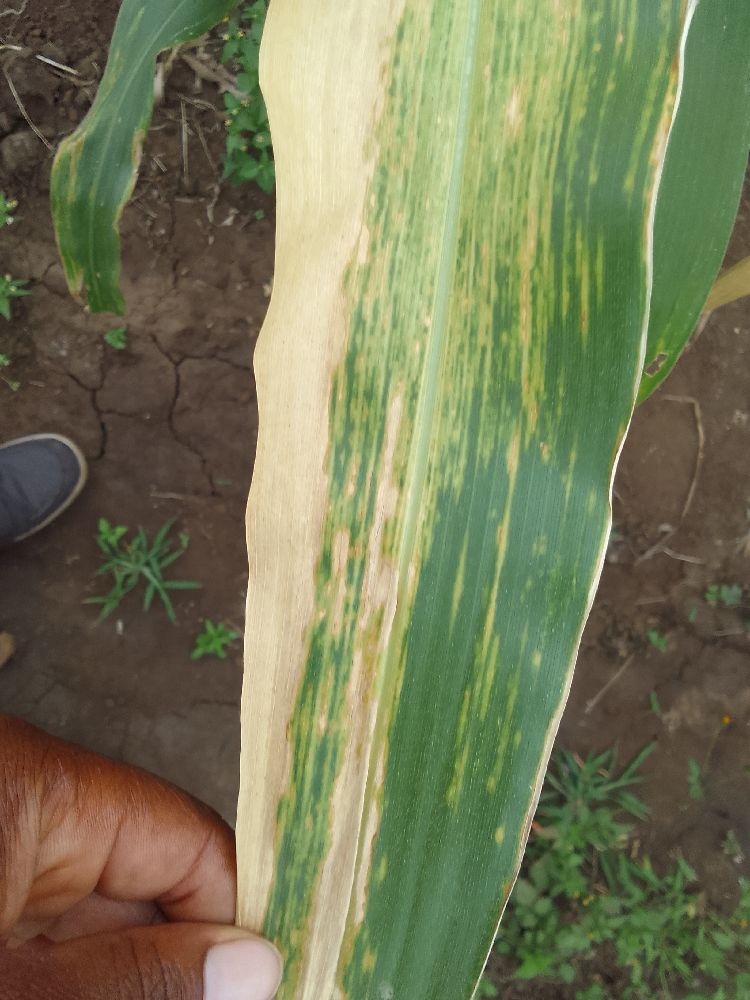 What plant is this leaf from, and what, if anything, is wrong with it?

maize, maize lethal necrosis
